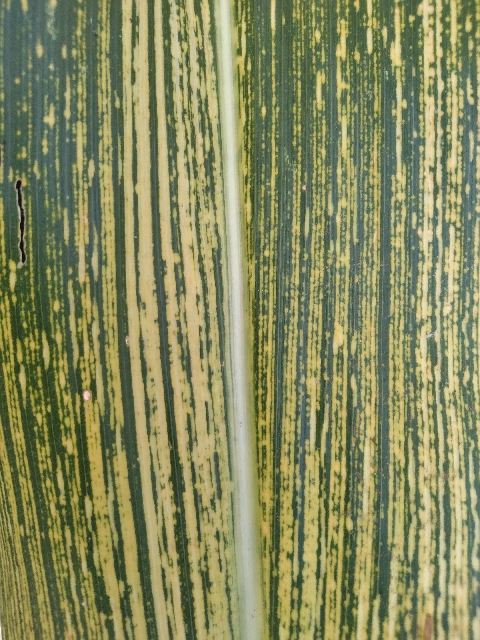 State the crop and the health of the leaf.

maize, maize streak virus
